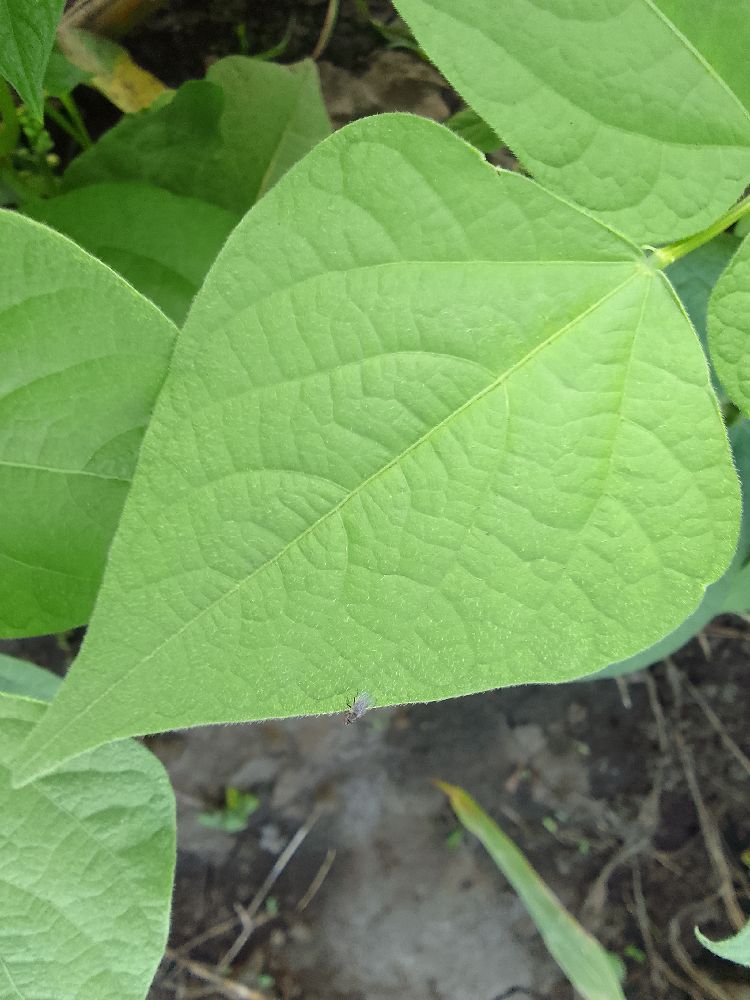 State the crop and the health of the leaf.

common bean, healthy
